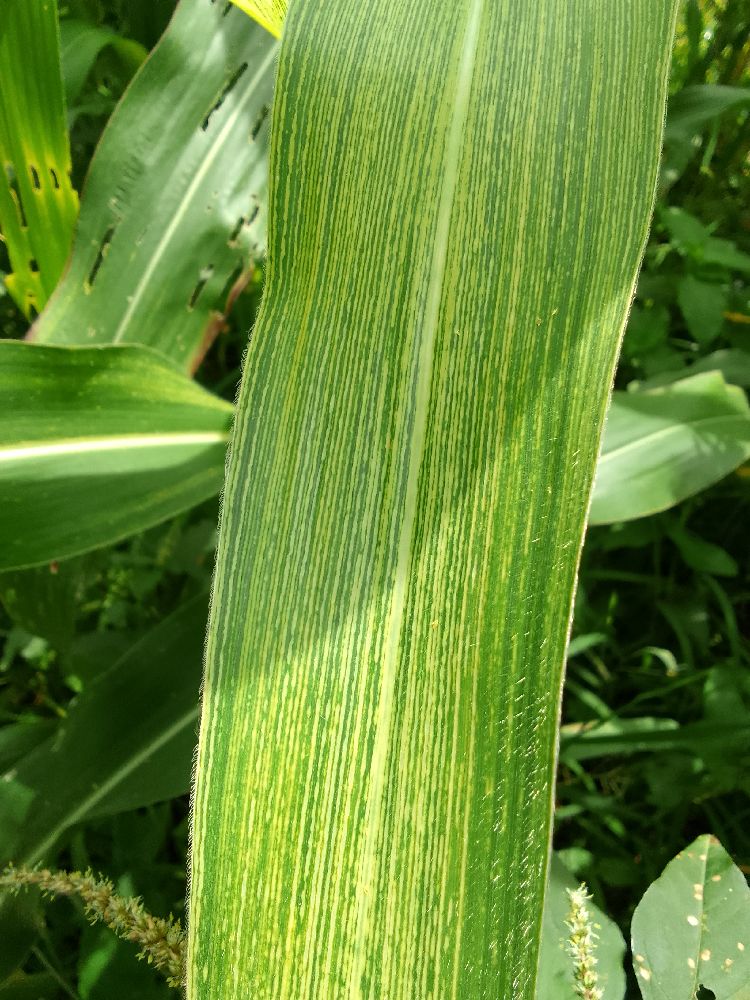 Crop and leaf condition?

maize, maize streak virus
